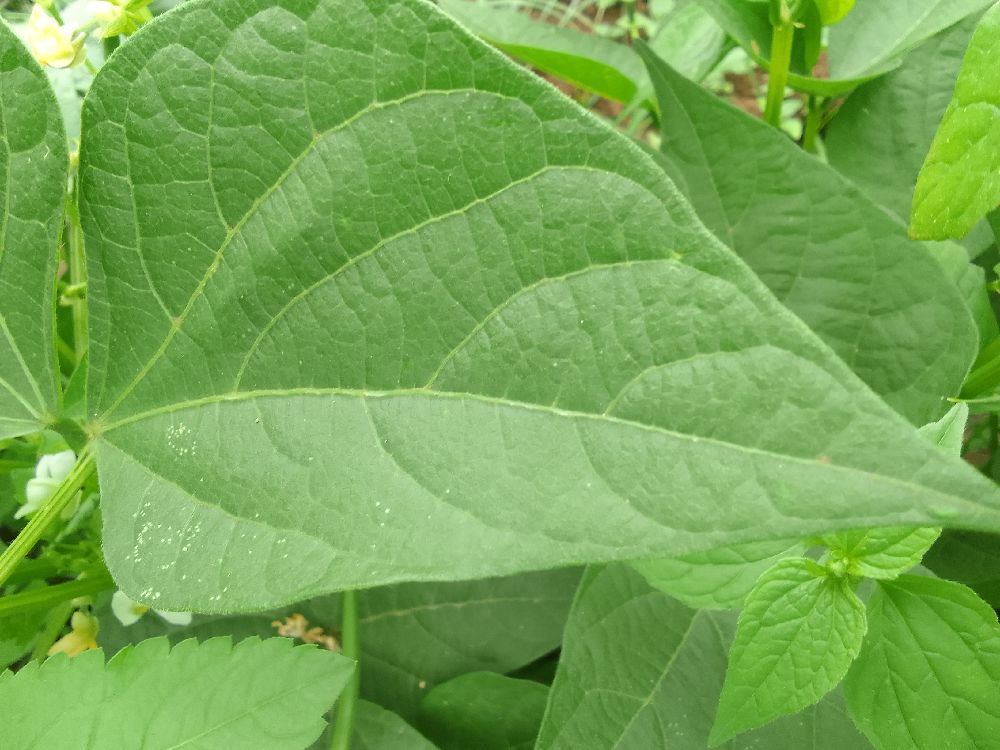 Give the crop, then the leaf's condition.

common bean, healthy
